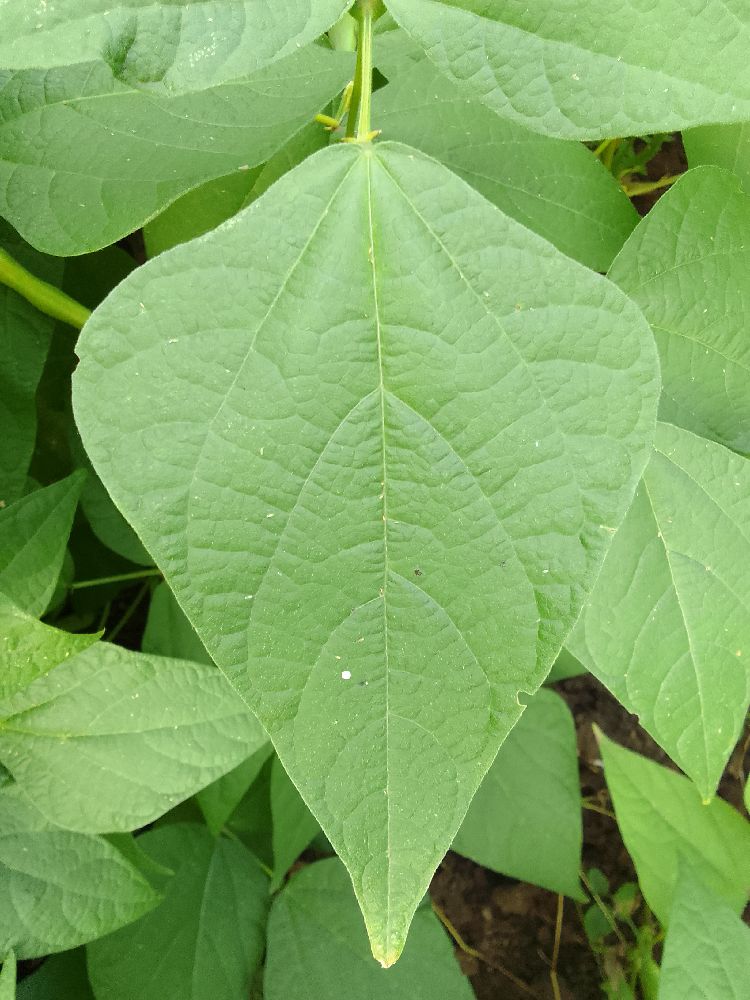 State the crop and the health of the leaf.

common bean, healthy
